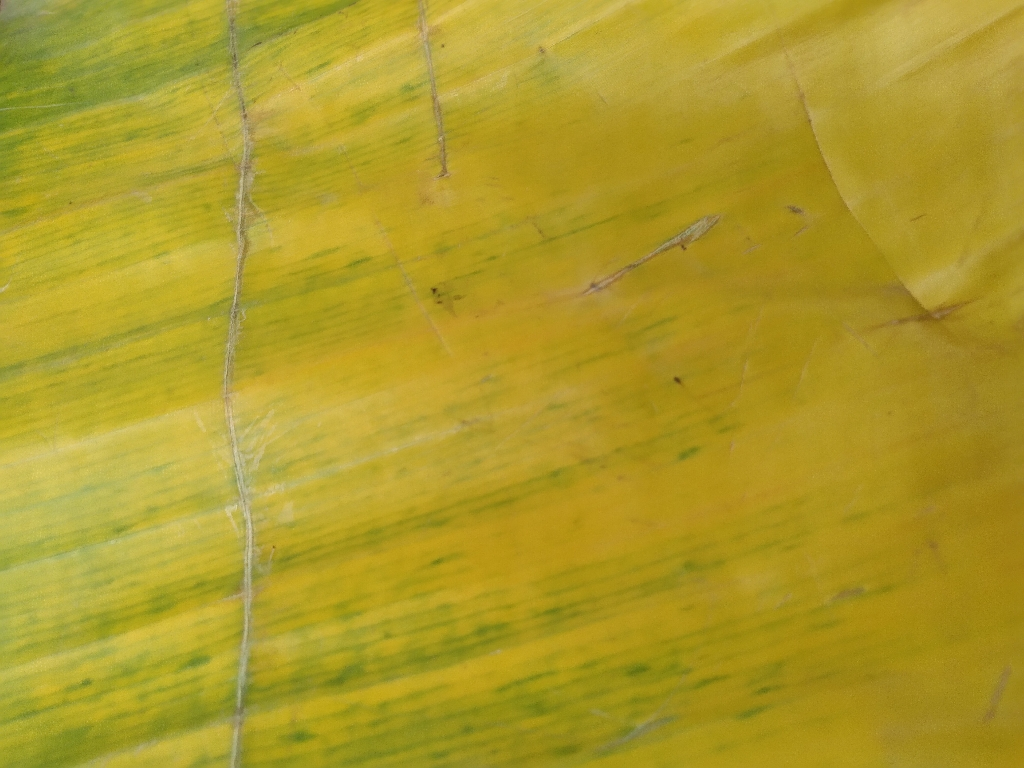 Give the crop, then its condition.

banana, fusarium wilt race 1
